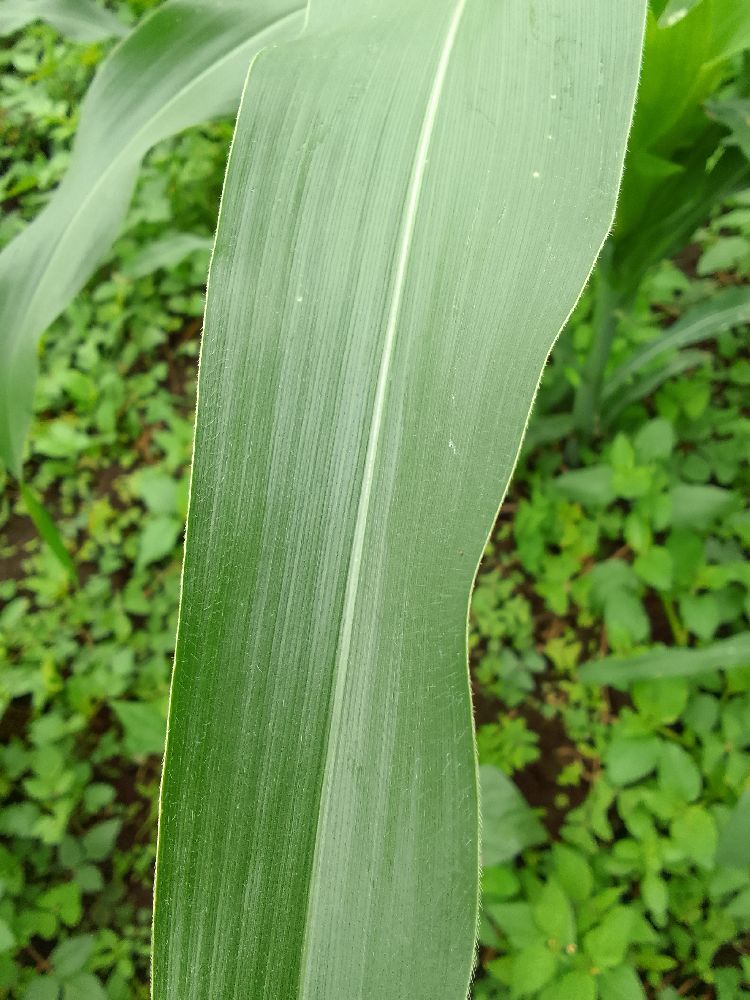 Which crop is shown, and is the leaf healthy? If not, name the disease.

common bean, healthy
